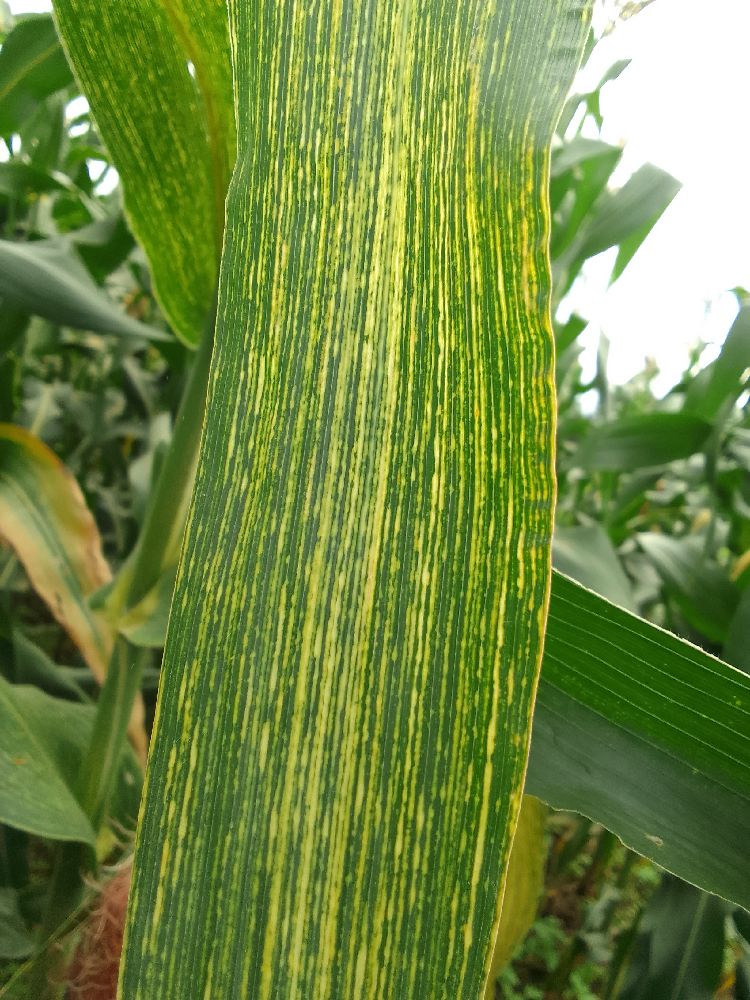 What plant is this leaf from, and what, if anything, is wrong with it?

maize, maize streak virus
